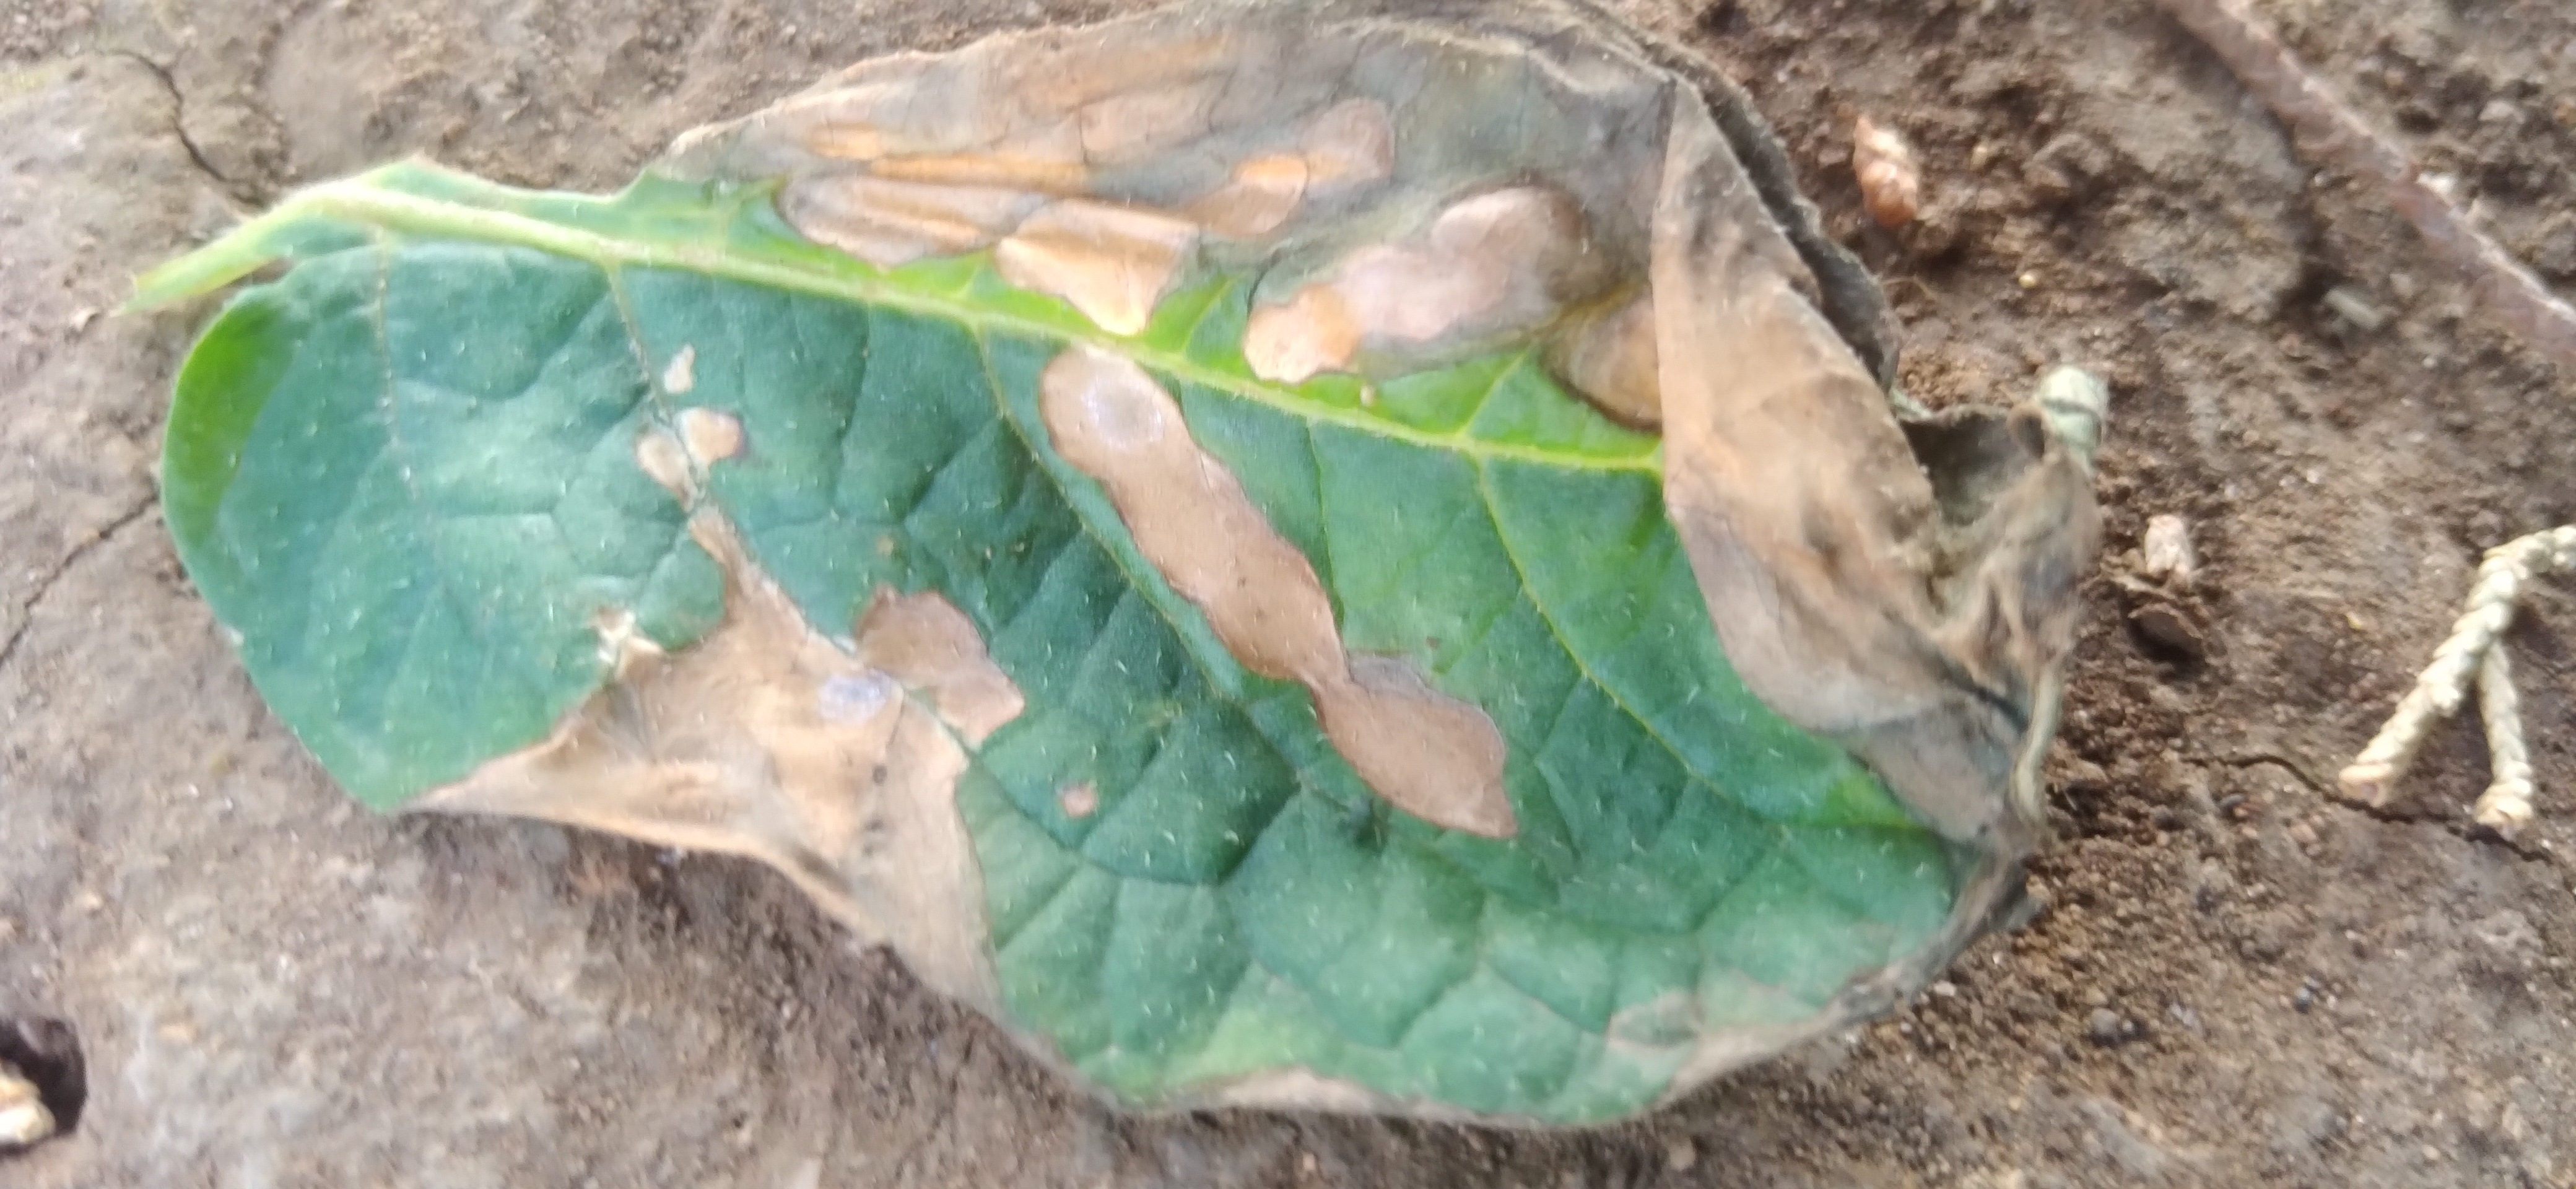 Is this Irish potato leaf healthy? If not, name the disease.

early blight
